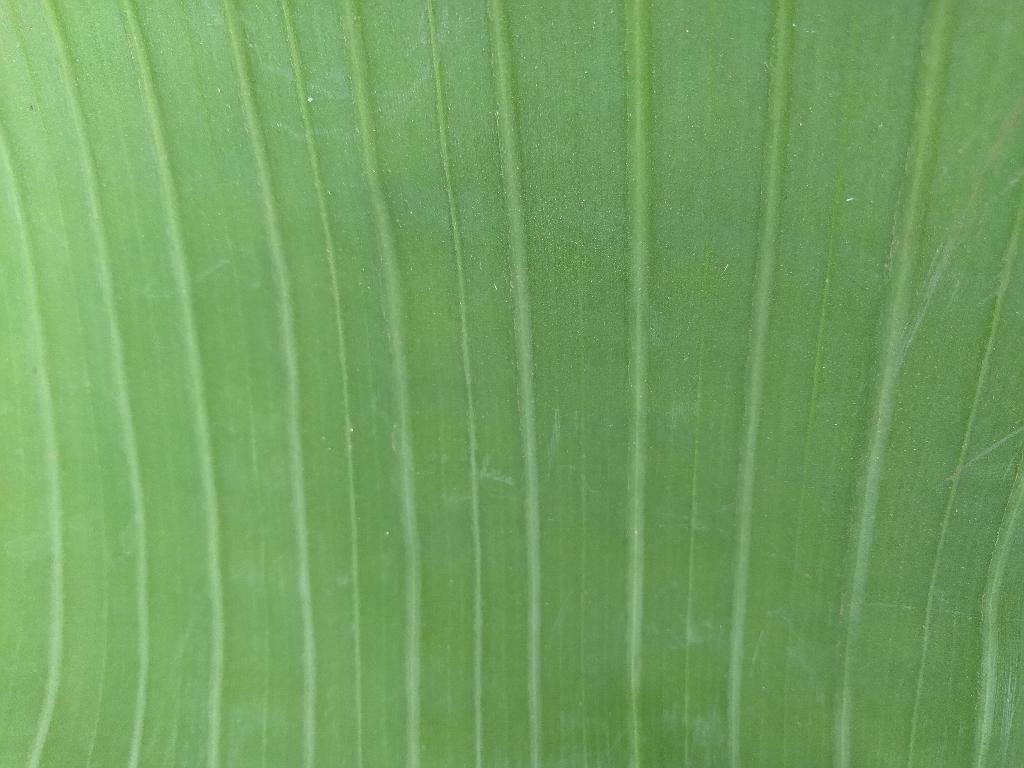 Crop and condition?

banana, healthy
